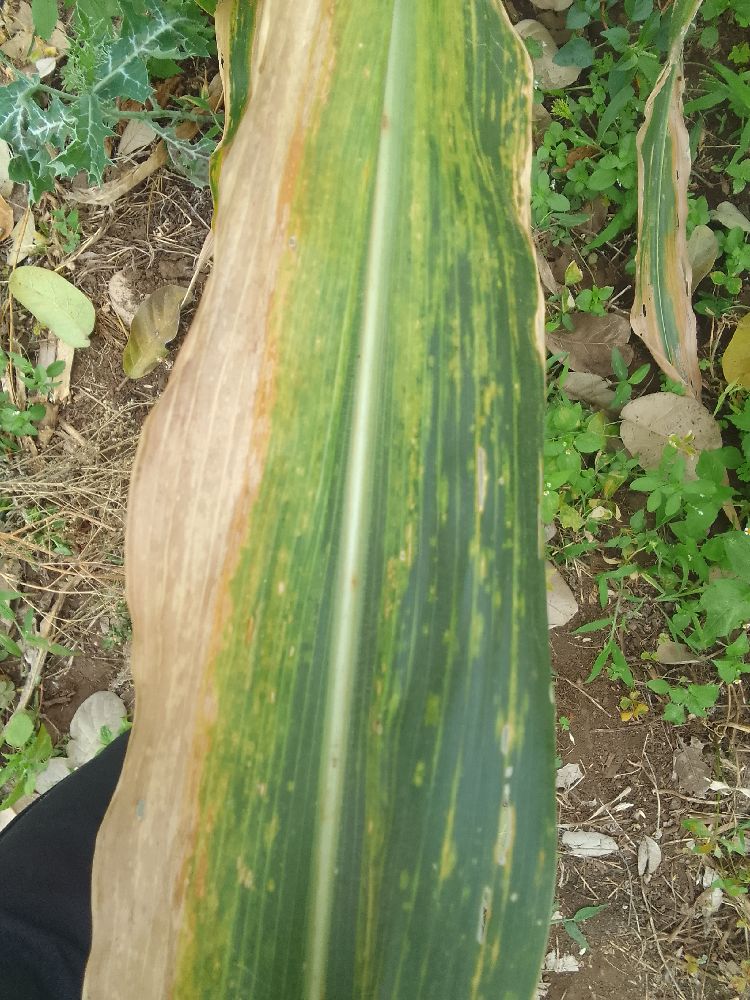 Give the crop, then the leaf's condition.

maize, maize lethal necrosis
